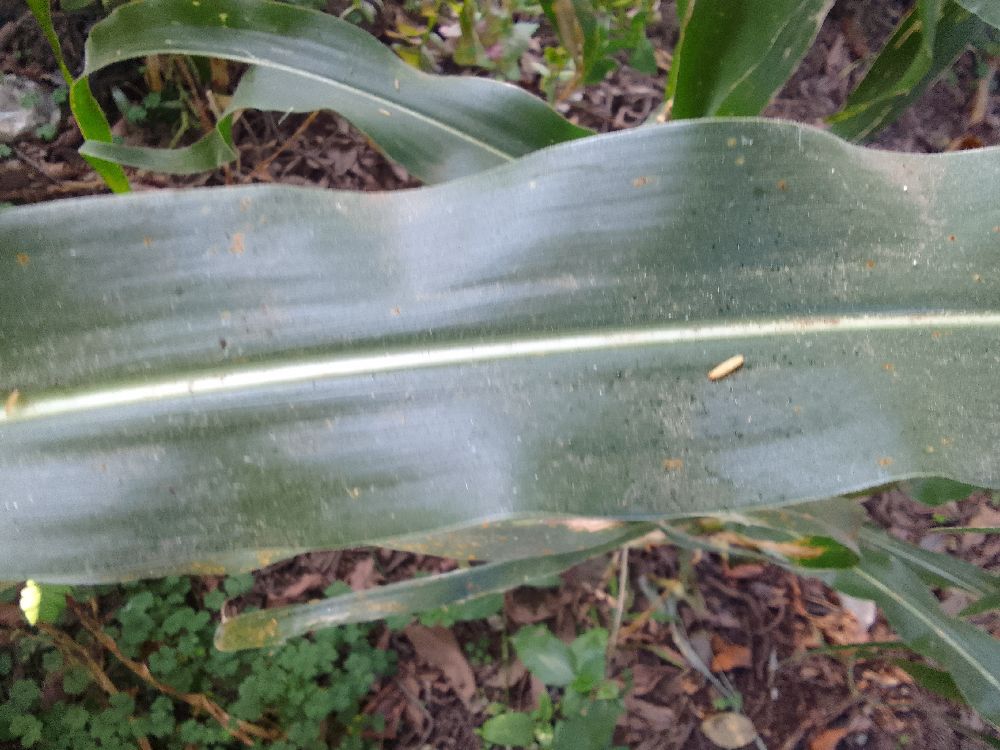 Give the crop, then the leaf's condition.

maize, healthy
